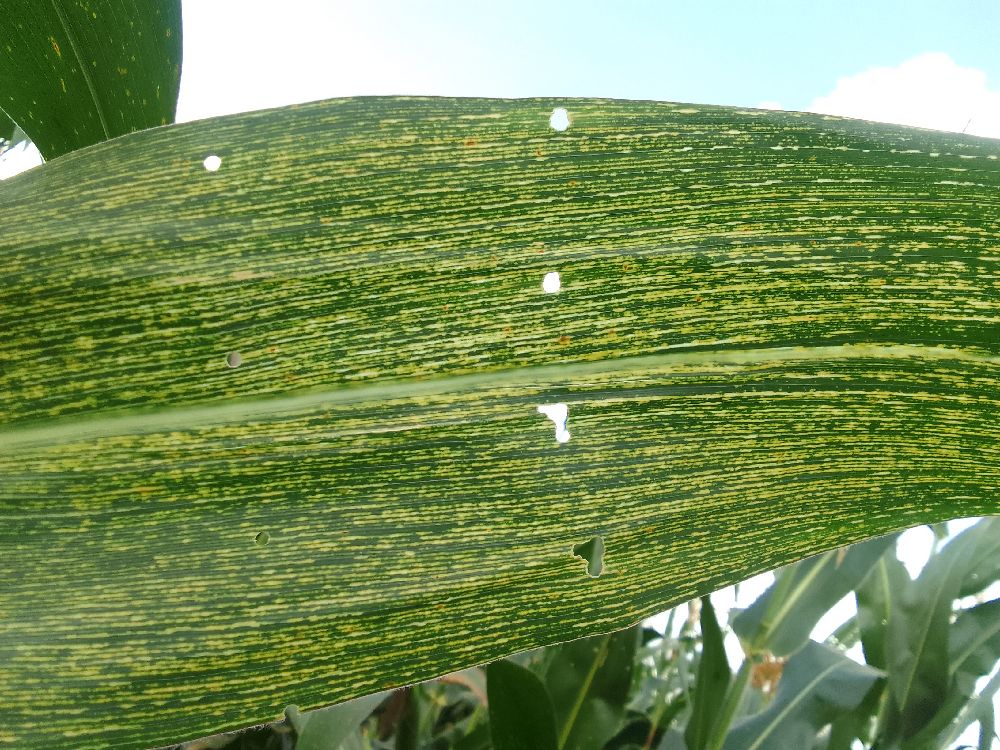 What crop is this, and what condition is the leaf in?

maize, maize streak virus
